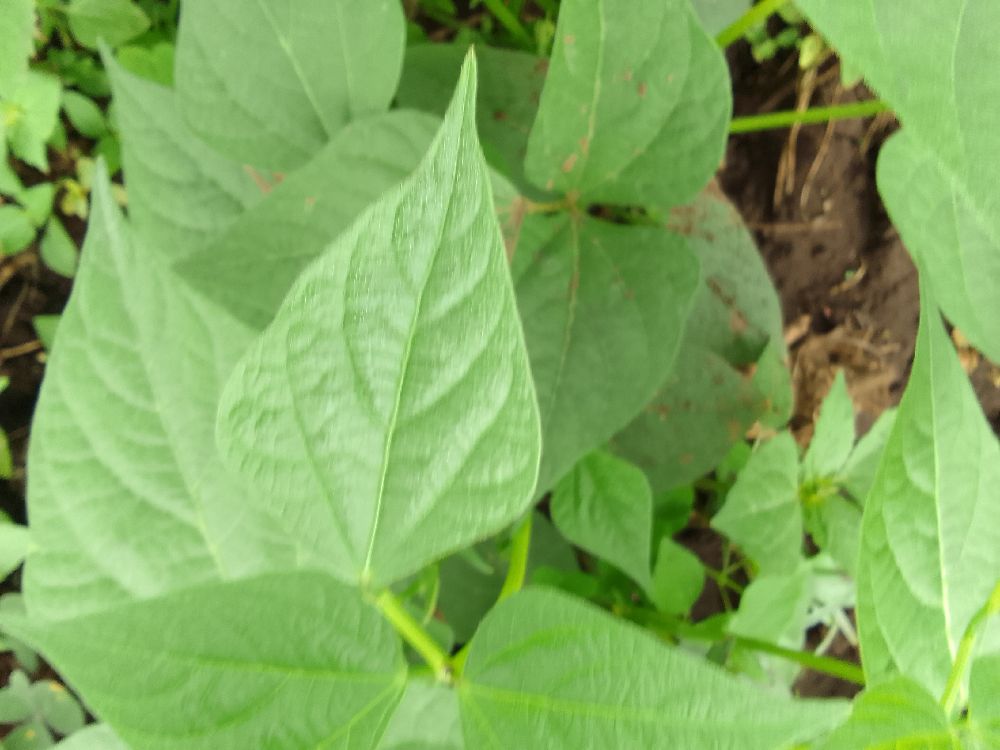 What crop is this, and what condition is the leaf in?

common bean, healthy
